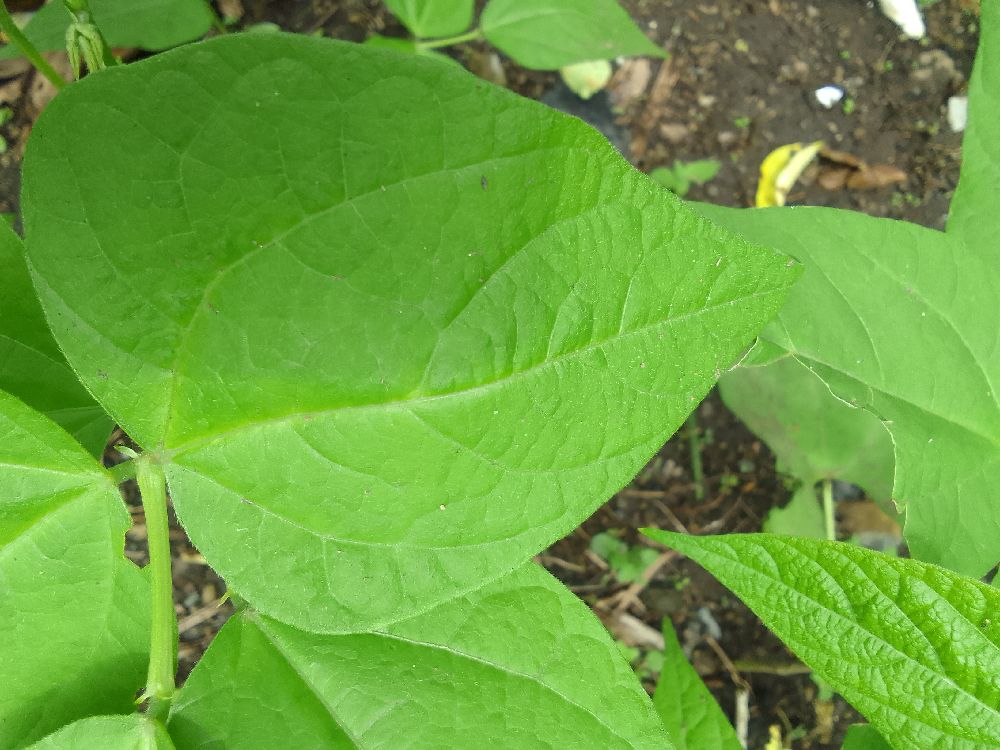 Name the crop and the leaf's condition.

common bean, healthy
